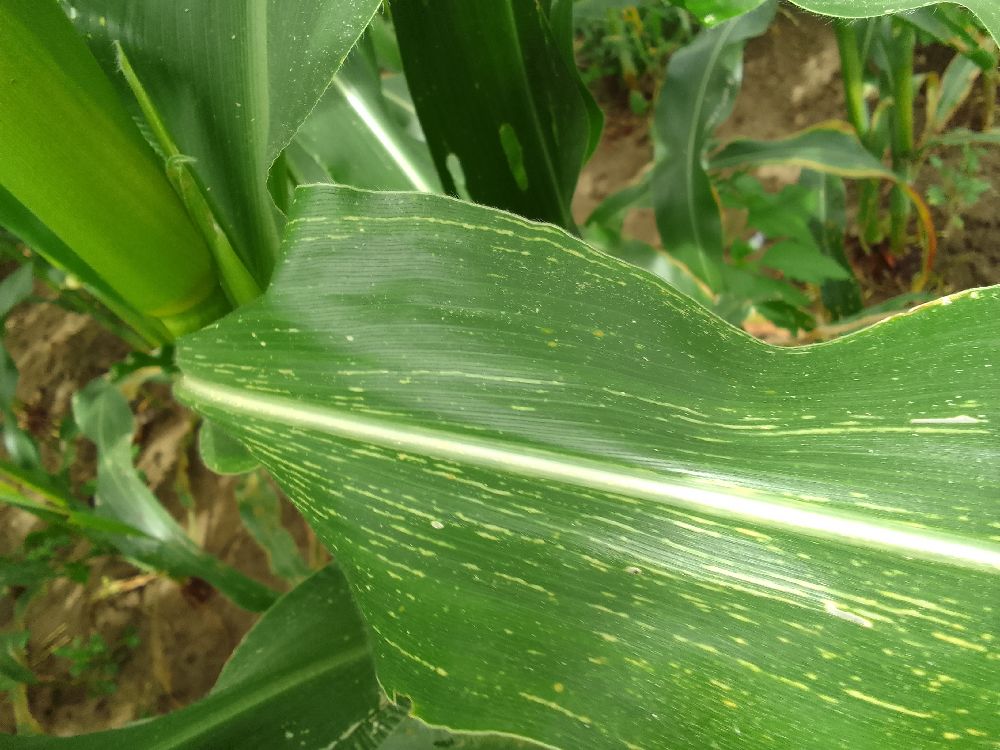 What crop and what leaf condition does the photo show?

maize, maize streak virus
